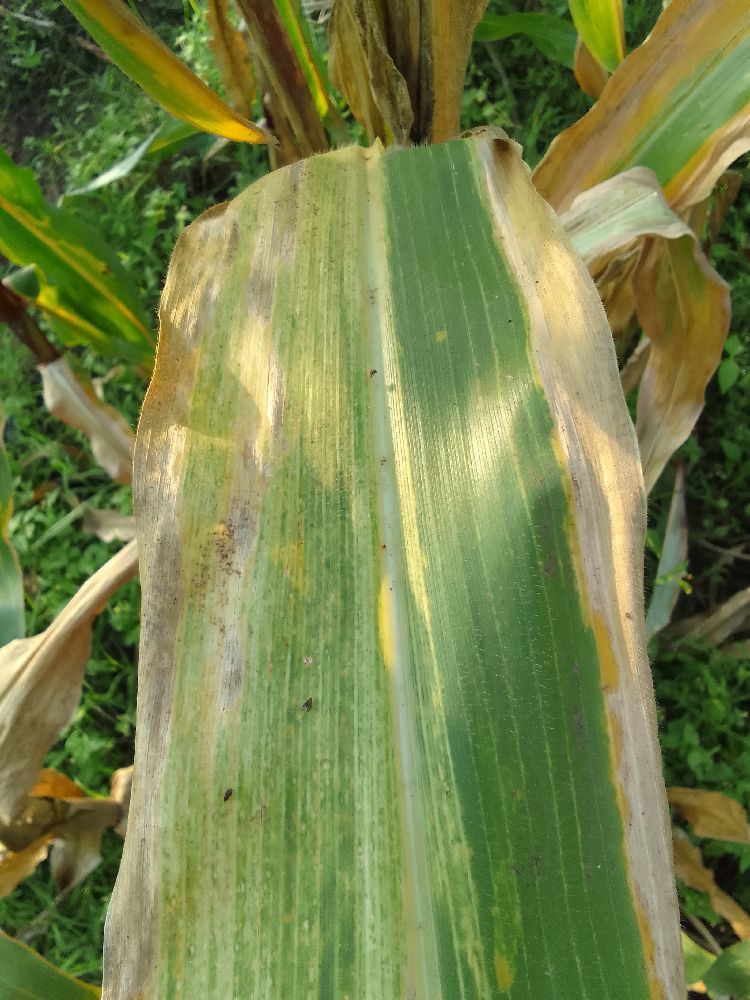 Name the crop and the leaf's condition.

maize, maize lethal necrosis
